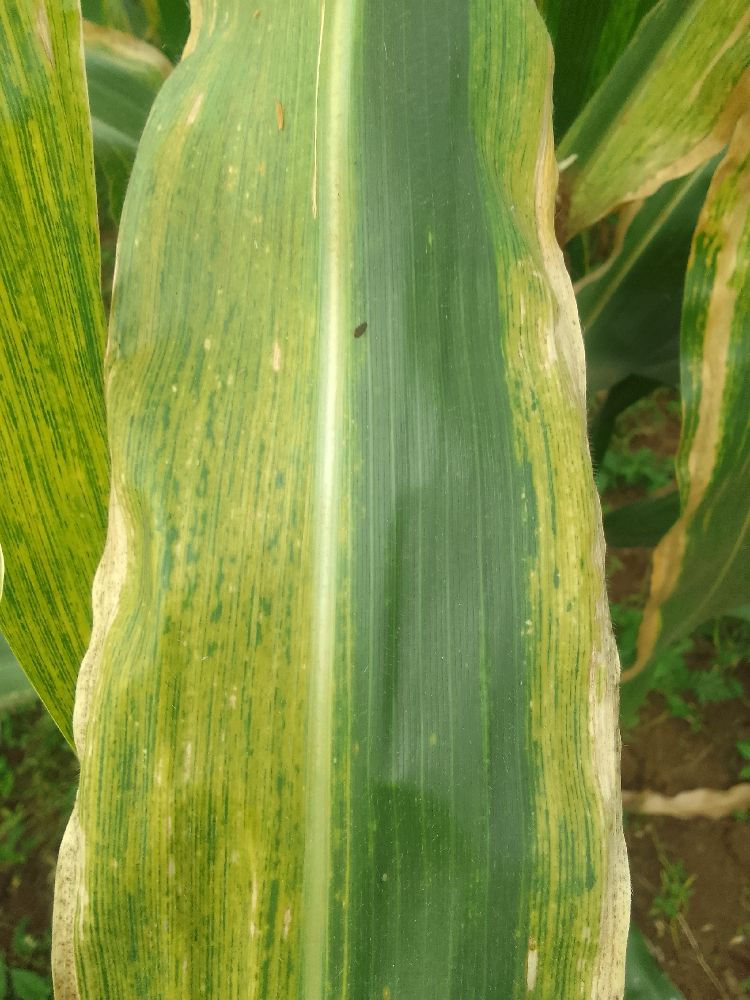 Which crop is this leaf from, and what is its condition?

maize, maize lethal necrosis
